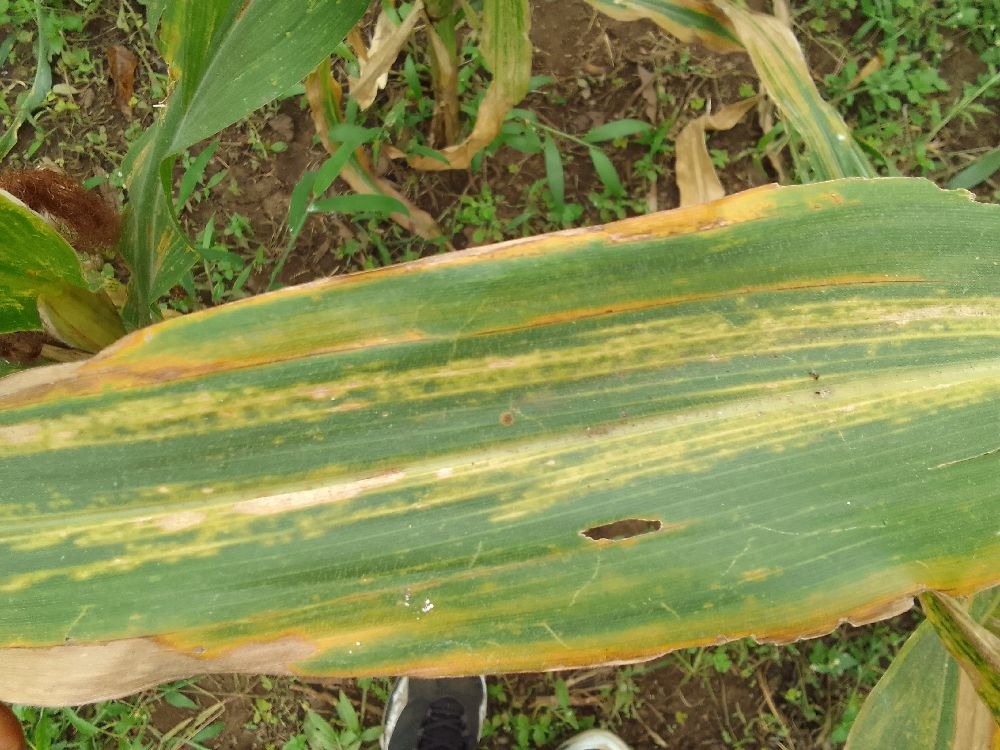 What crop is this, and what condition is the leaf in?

maize, maize lethal necrosis
